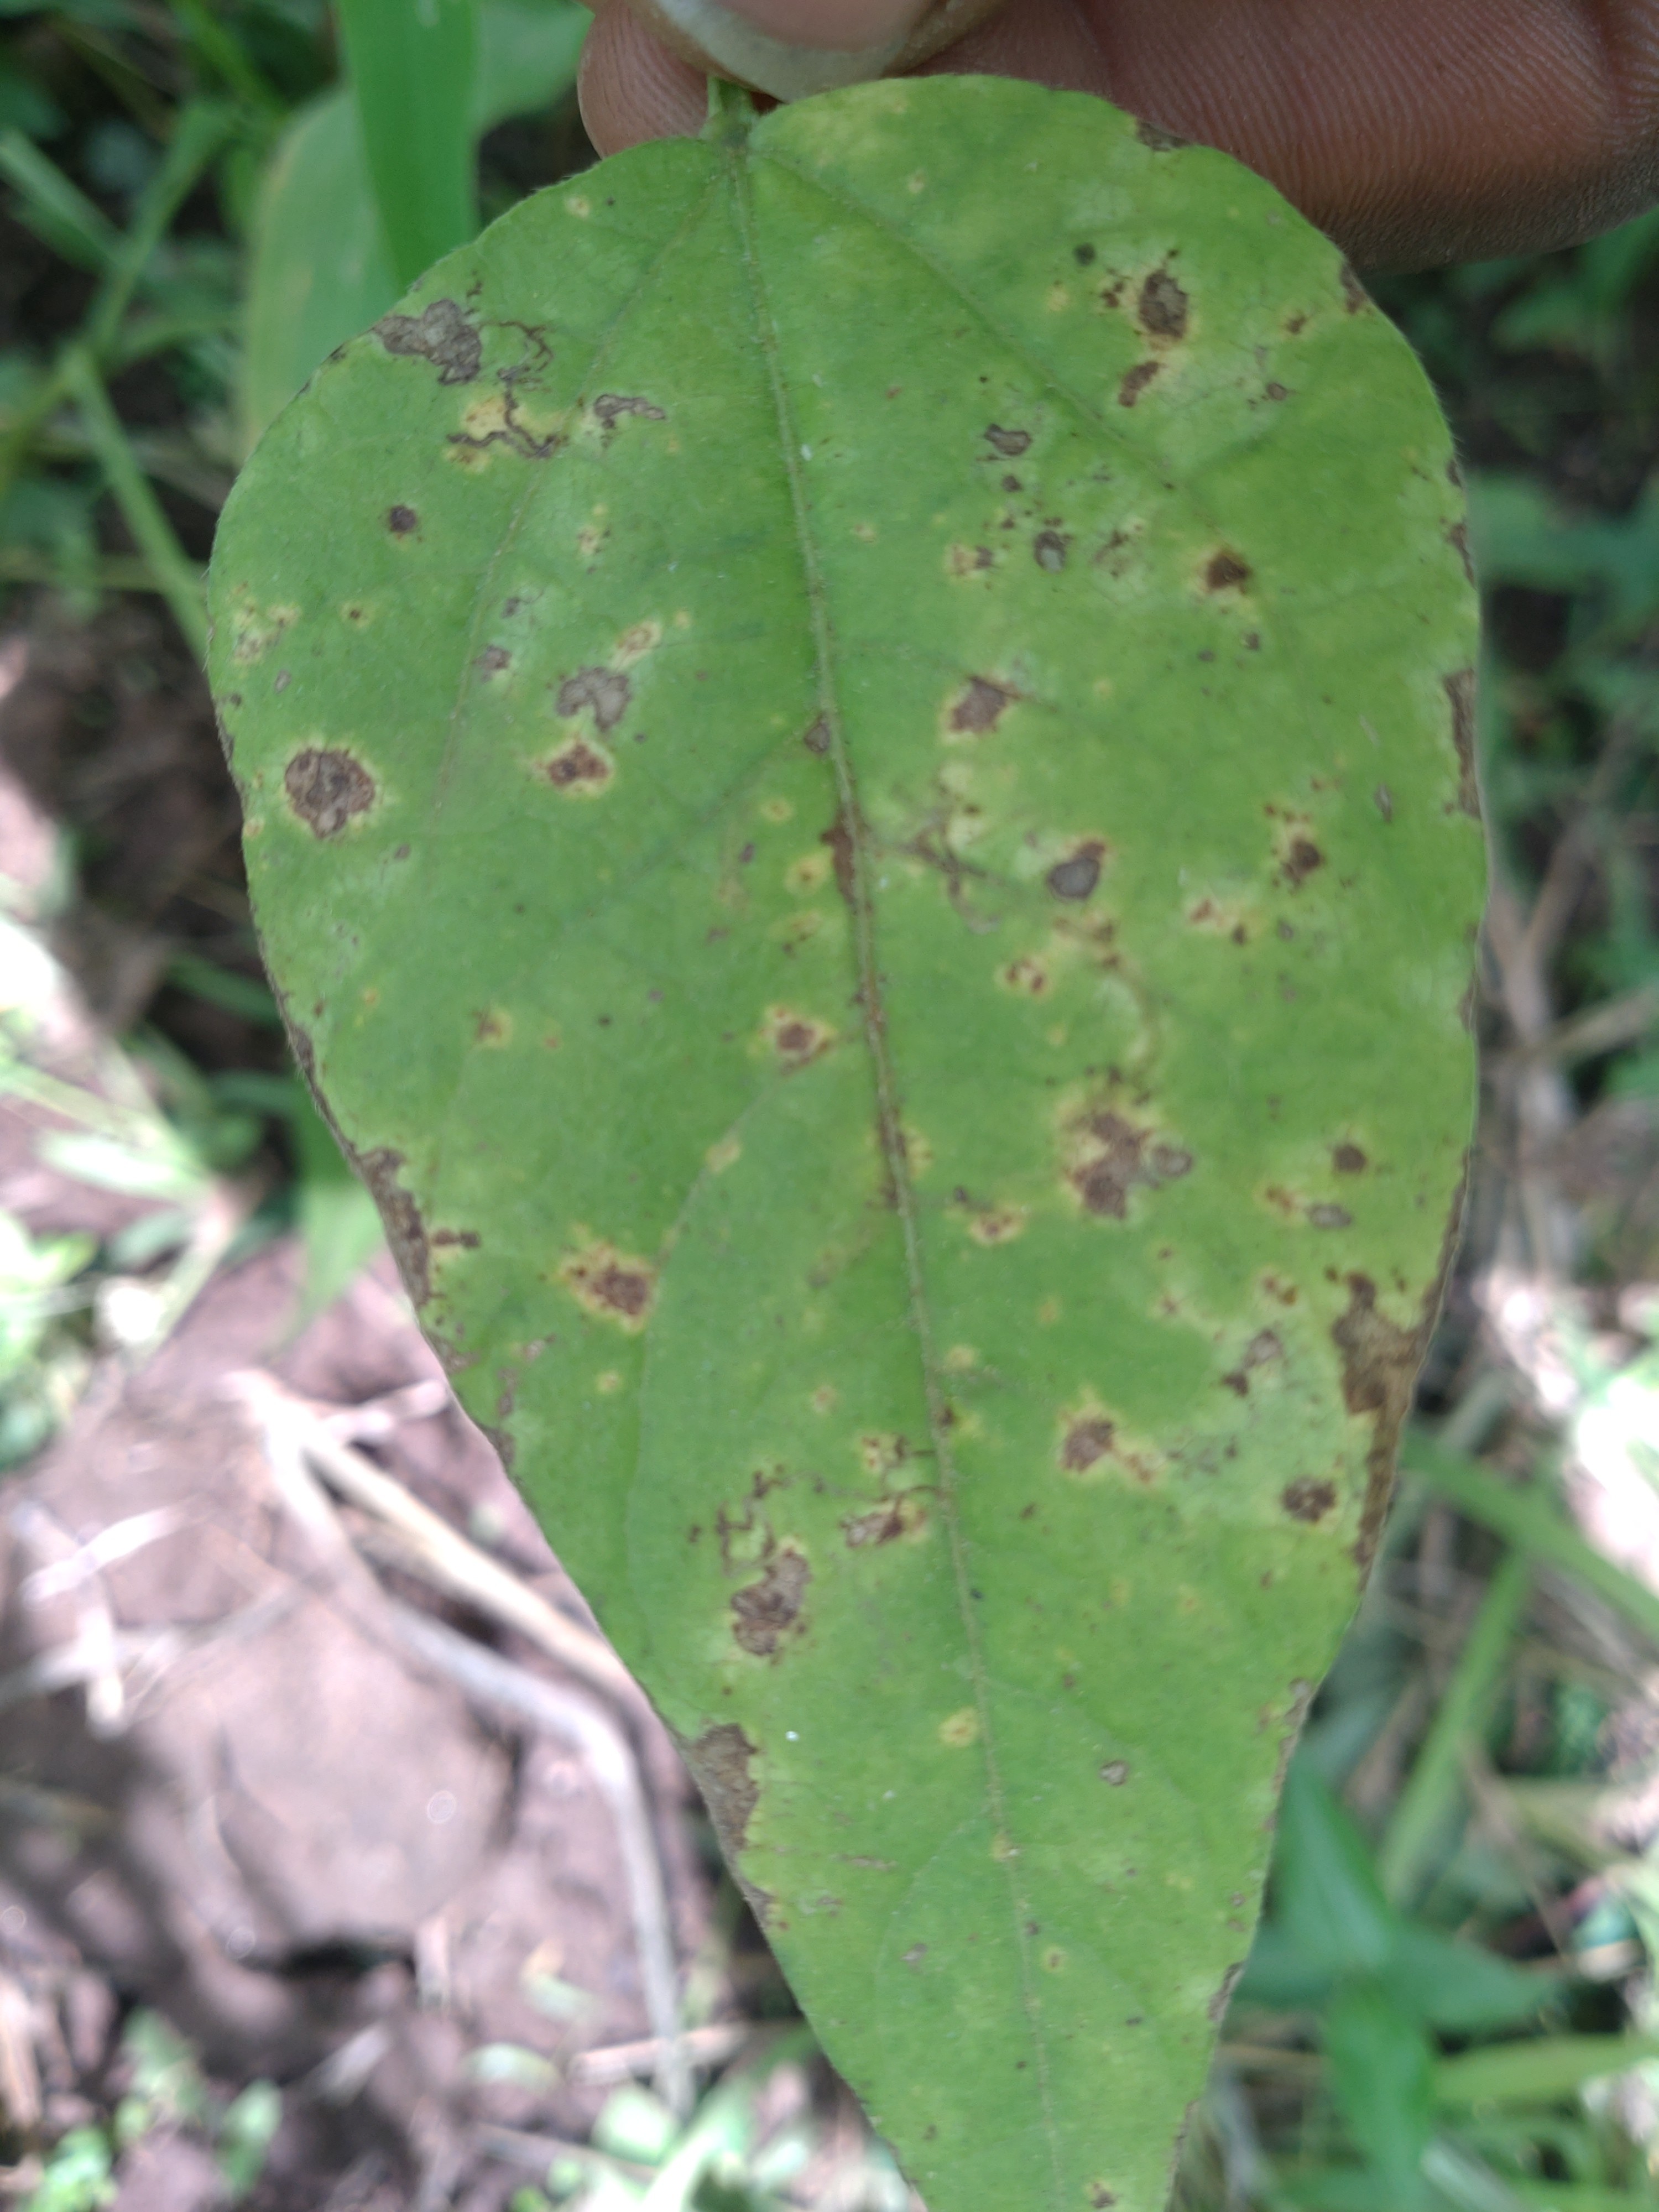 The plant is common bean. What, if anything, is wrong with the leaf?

rust
